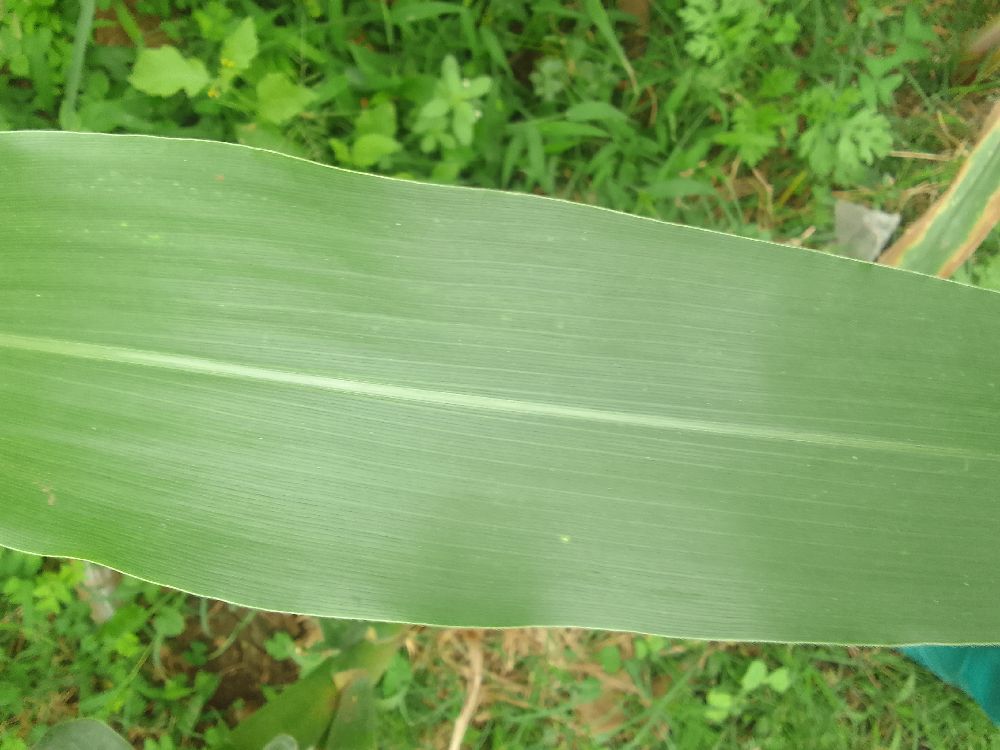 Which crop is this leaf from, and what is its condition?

maize, healthy
